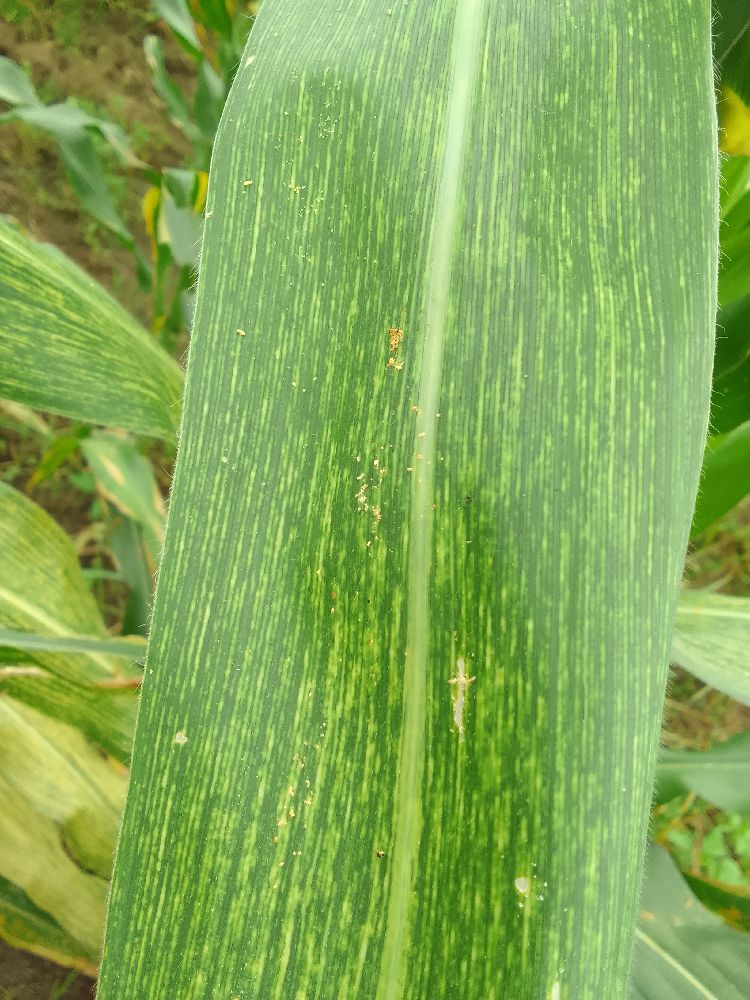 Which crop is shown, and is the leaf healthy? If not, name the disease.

maize, maize streak virus
